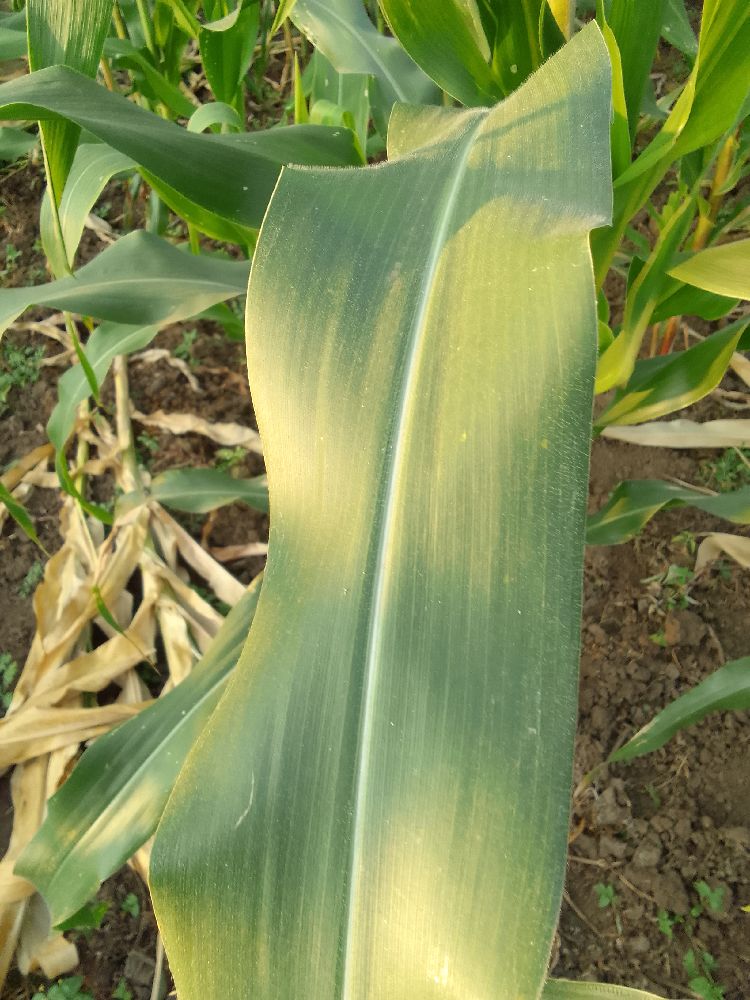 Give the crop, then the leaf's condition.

maize, healthy
